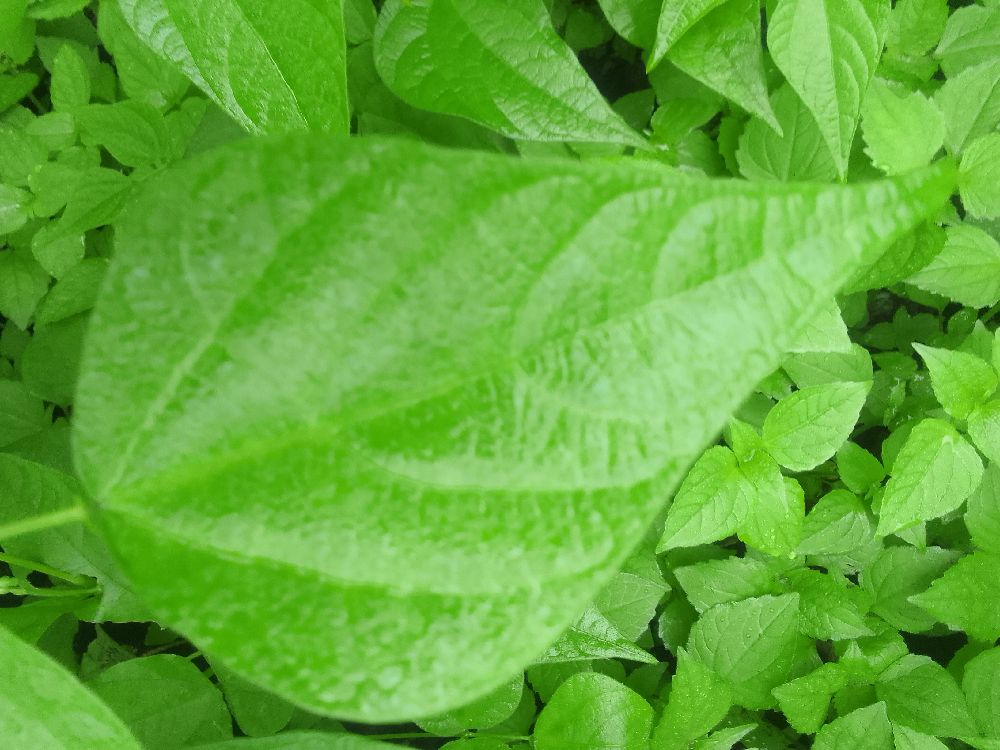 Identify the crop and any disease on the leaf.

common bean, healthy
